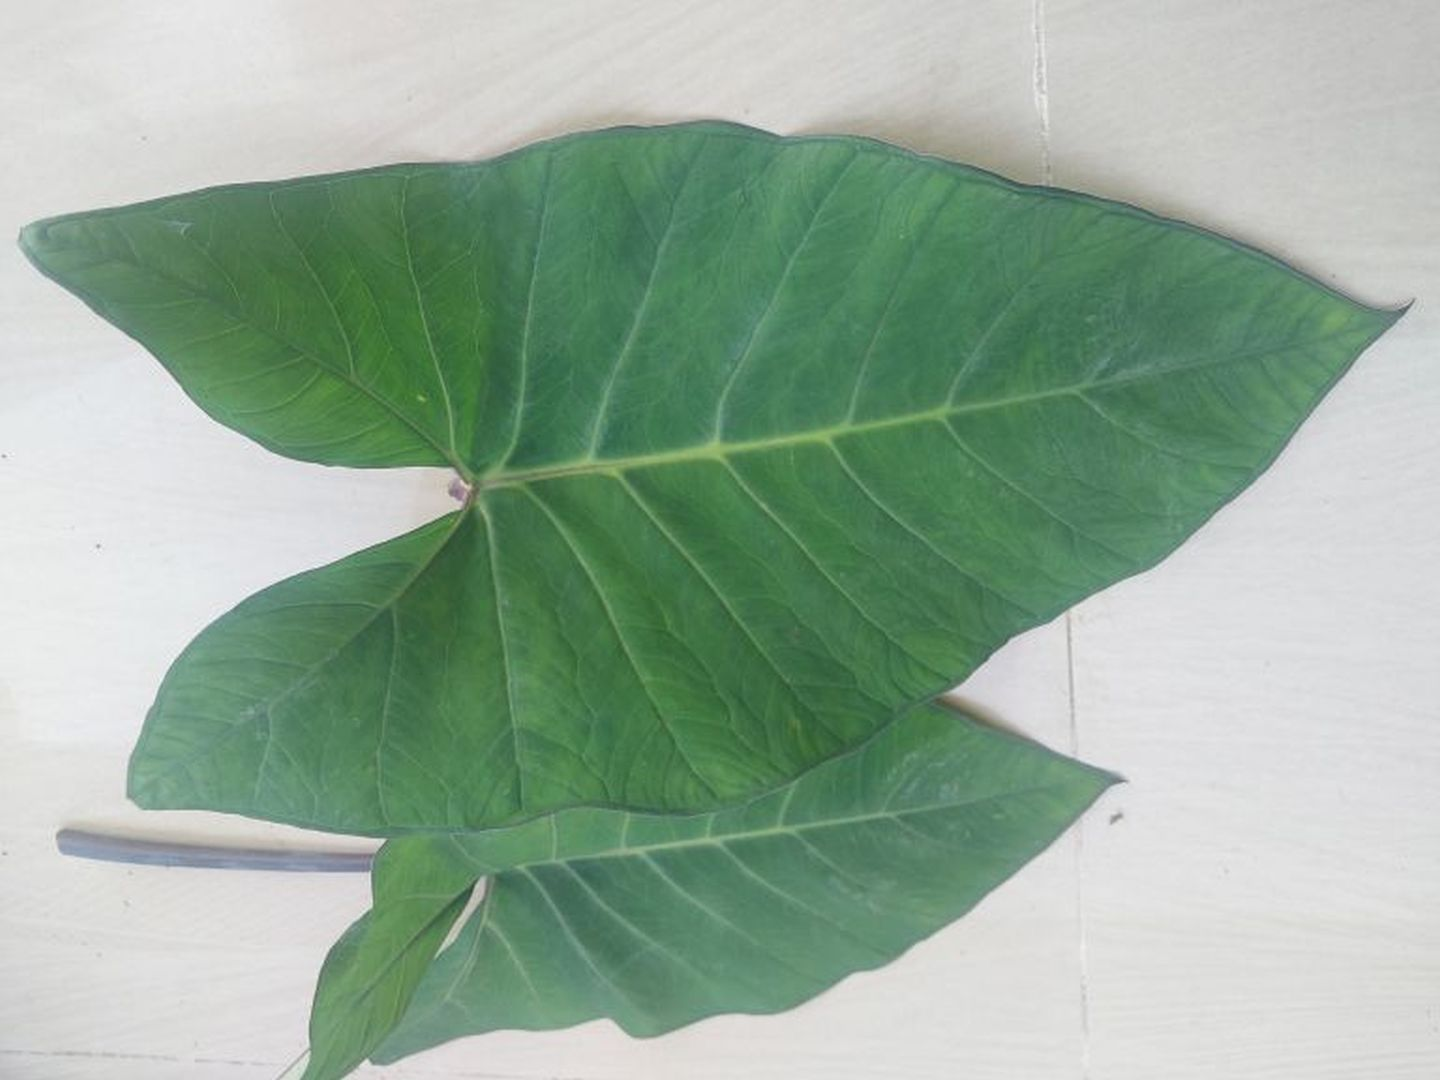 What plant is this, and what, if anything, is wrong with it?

taro, healthy
